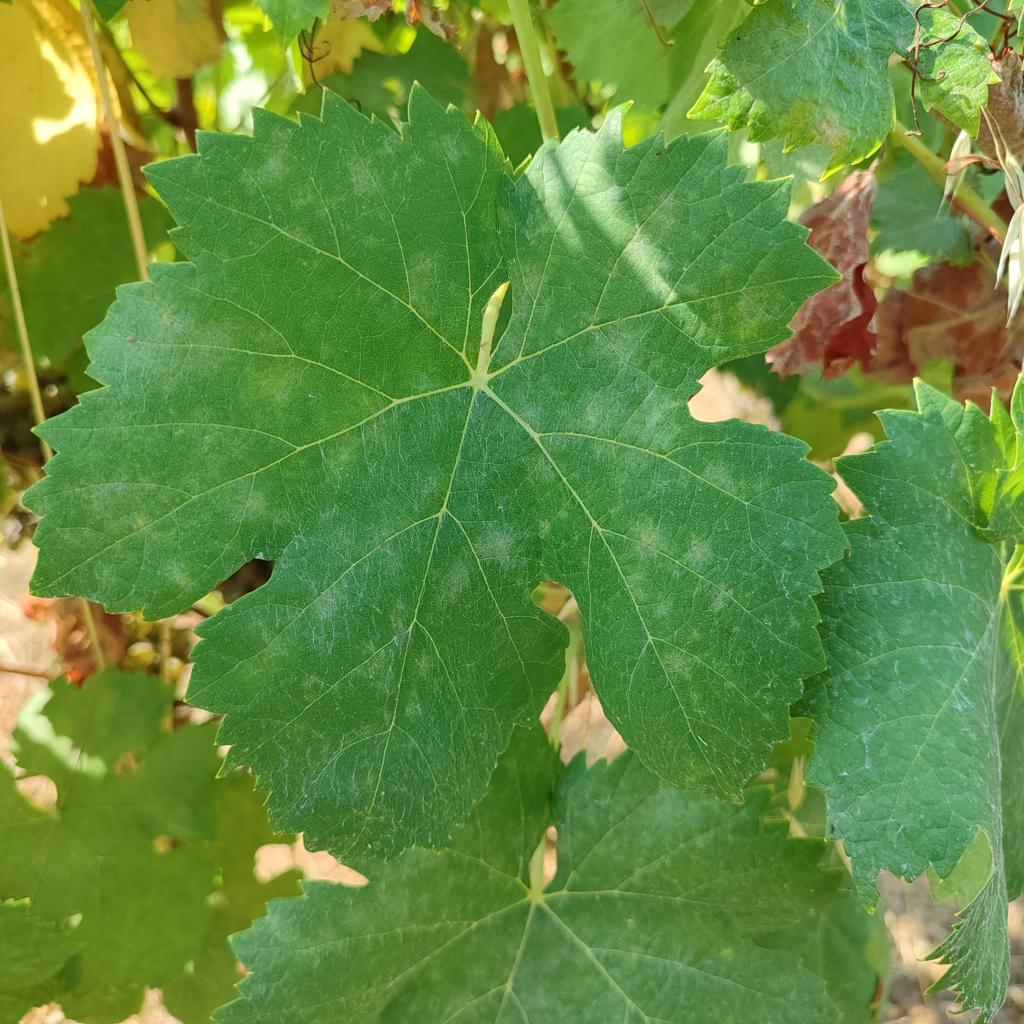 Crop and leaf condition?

grapevine, powdery mildew
